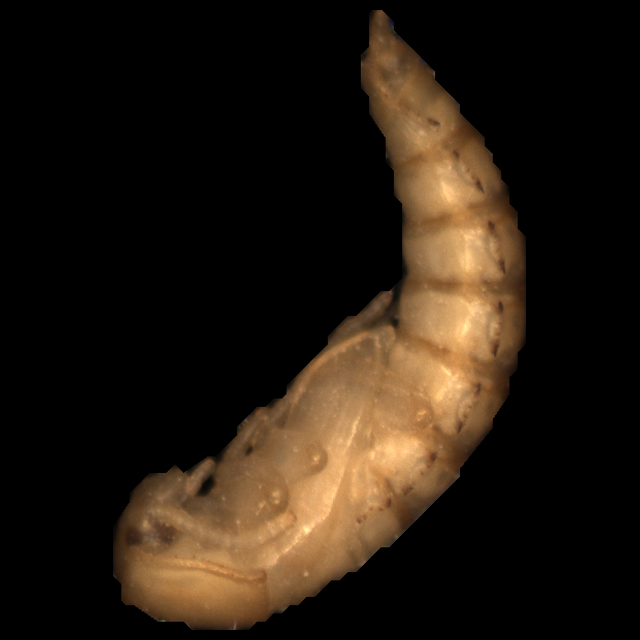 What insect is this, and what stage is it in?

mealworm pupa
